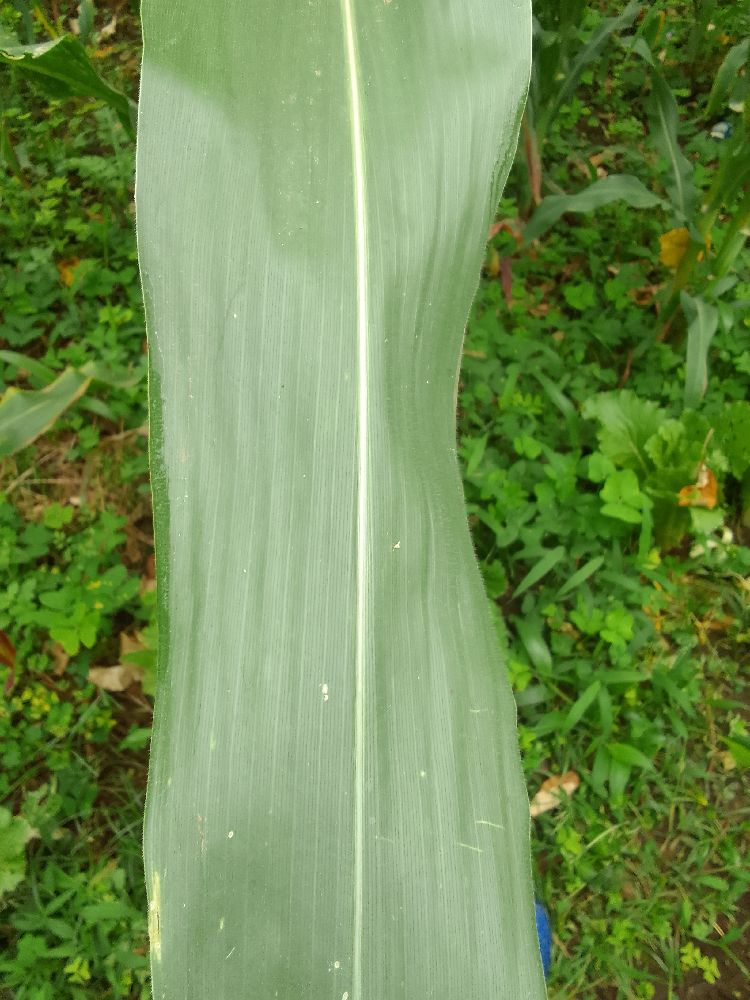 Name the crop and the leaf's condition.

maize, healthy
